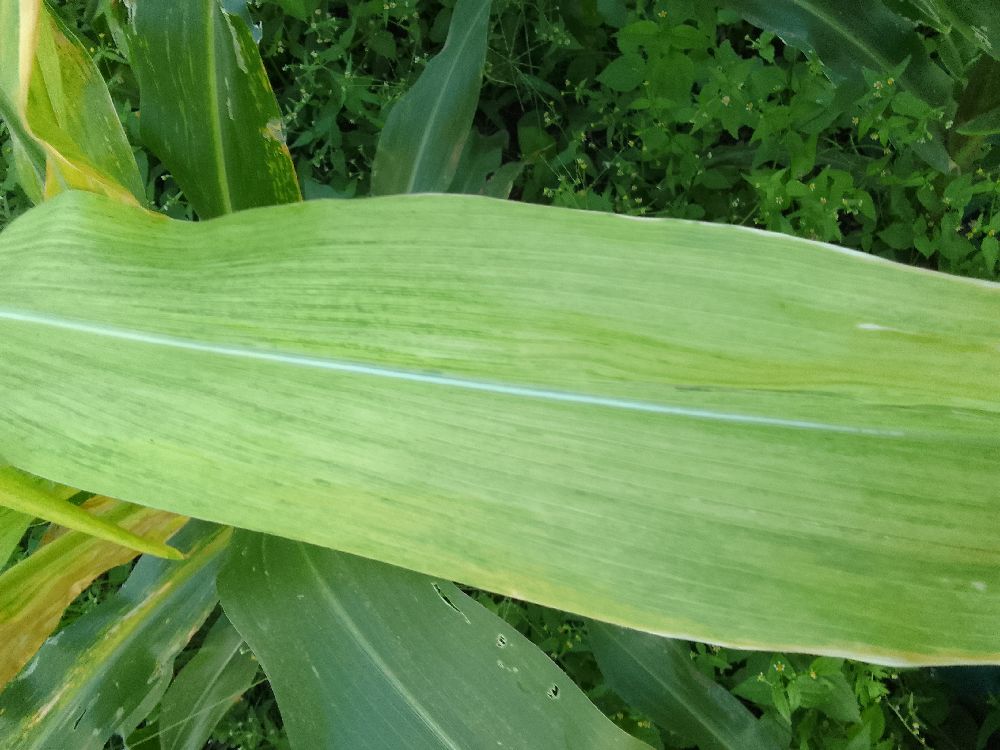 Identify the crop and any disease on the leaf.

maize, maize lethal necrosis
